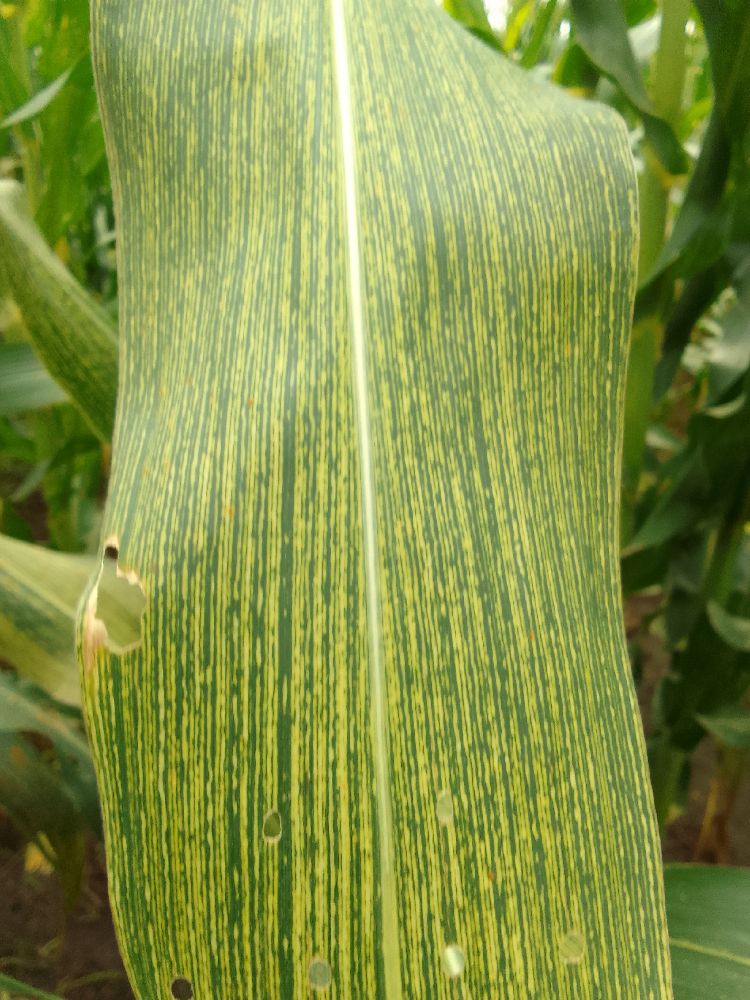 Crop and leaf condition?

maize, maize streak virus
